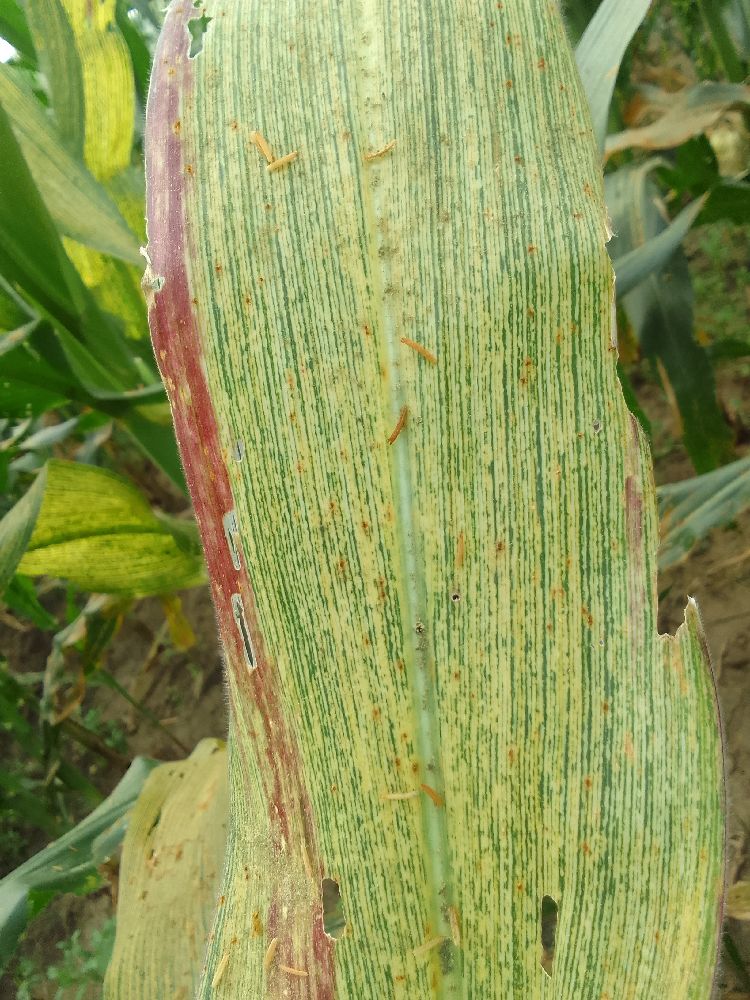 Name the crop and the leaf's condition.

maize, maize streak virus
